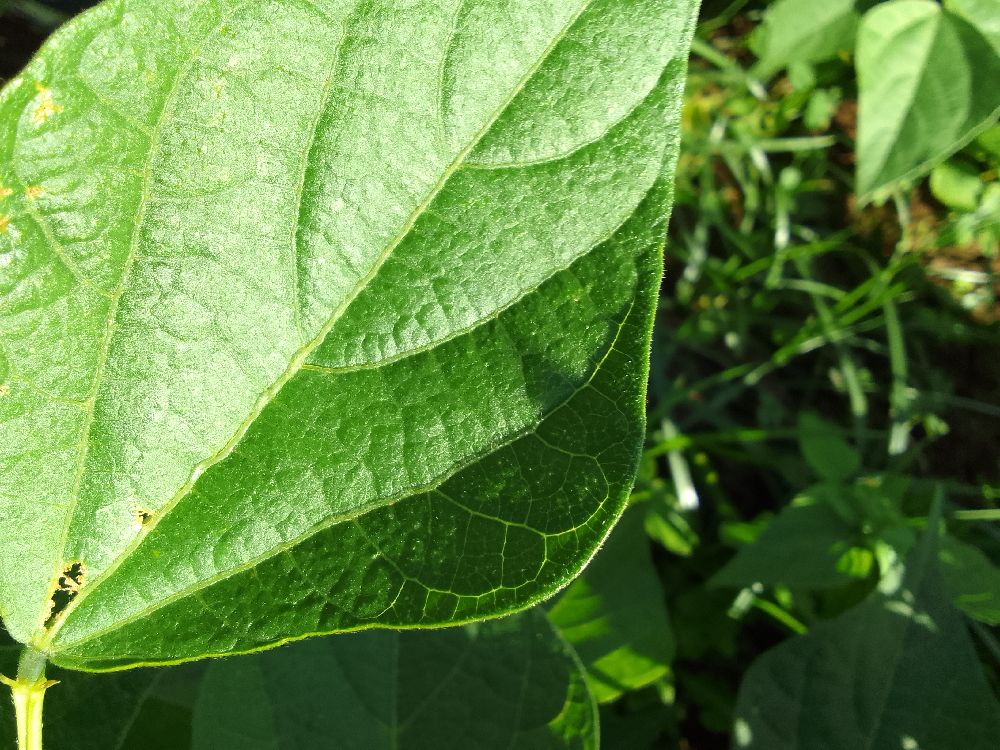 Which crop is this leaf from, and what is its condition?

common bean, healthy
